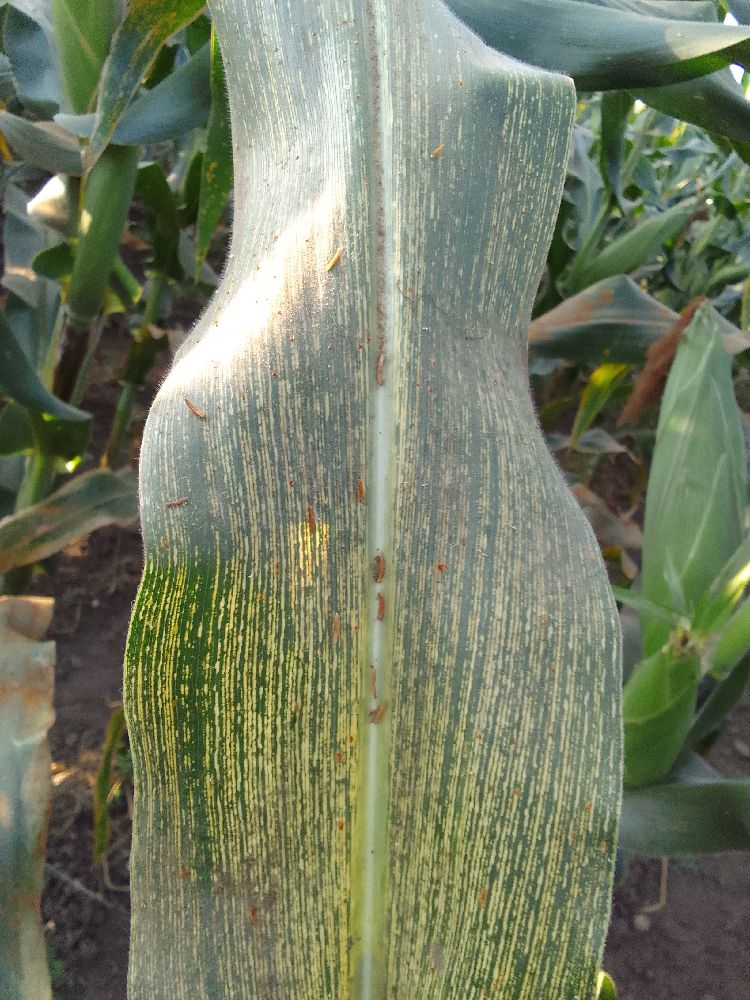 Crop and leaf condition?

maize, maize streak virus
